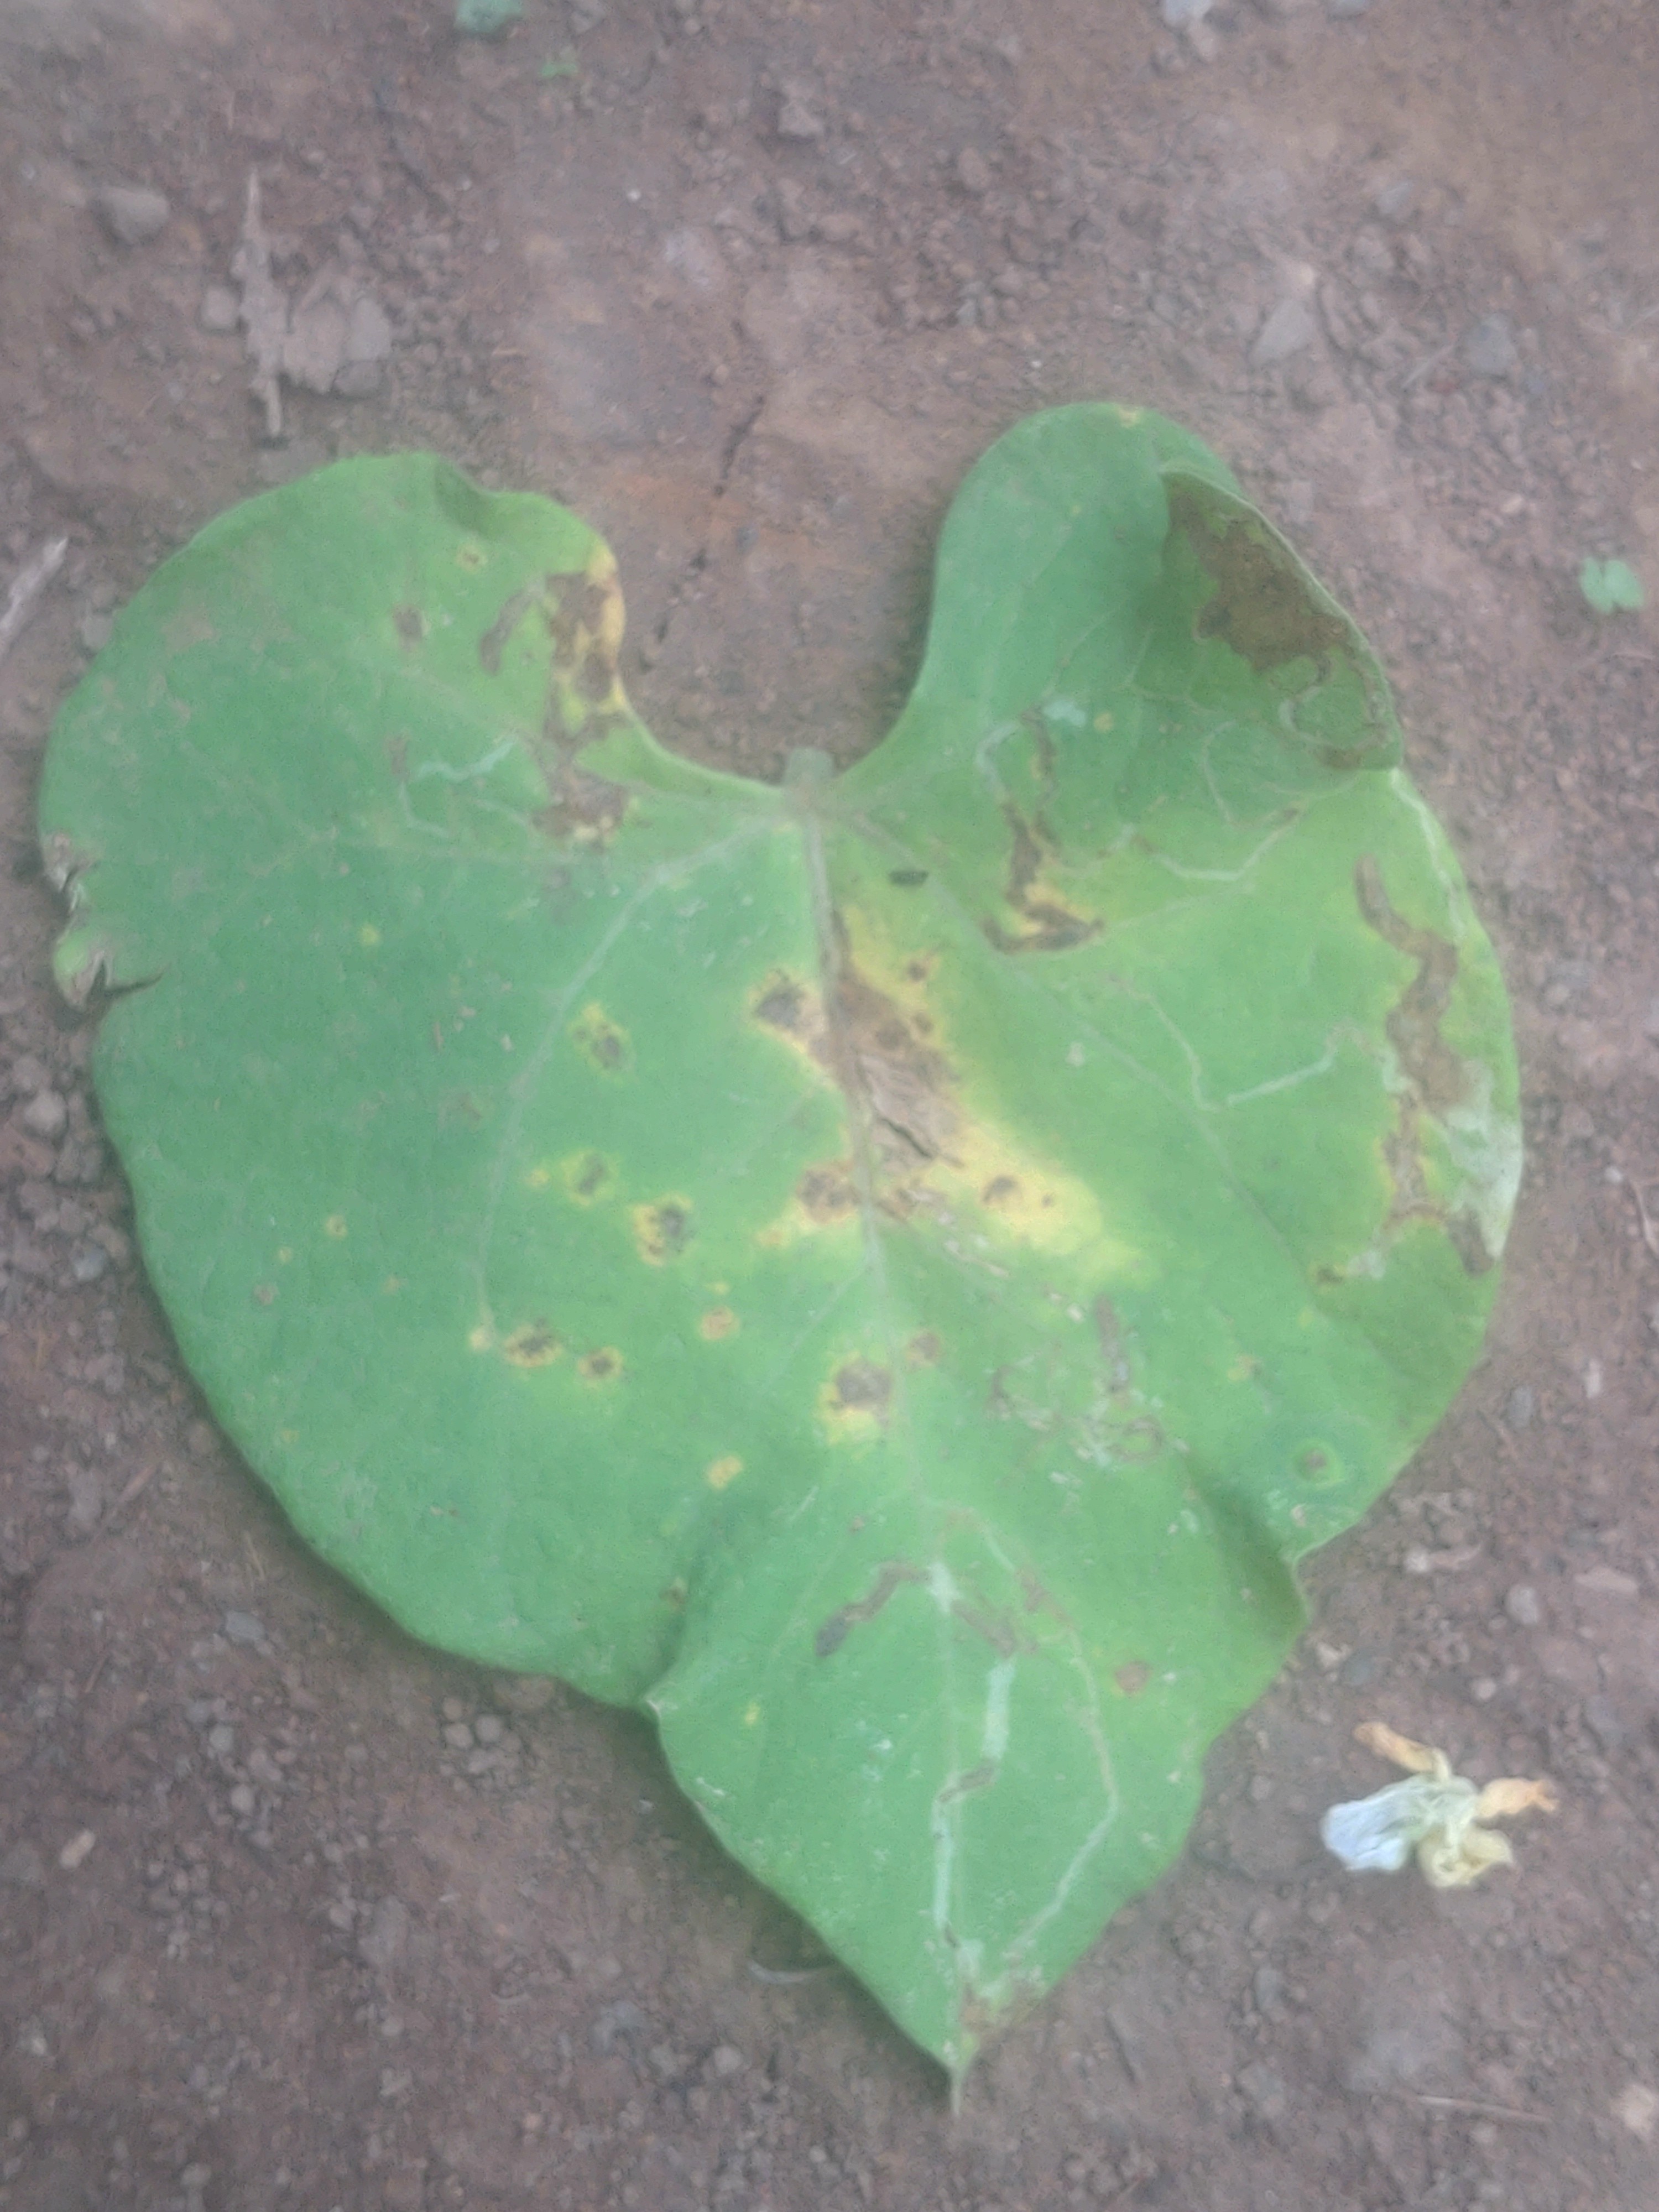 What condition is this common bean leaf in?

rust
